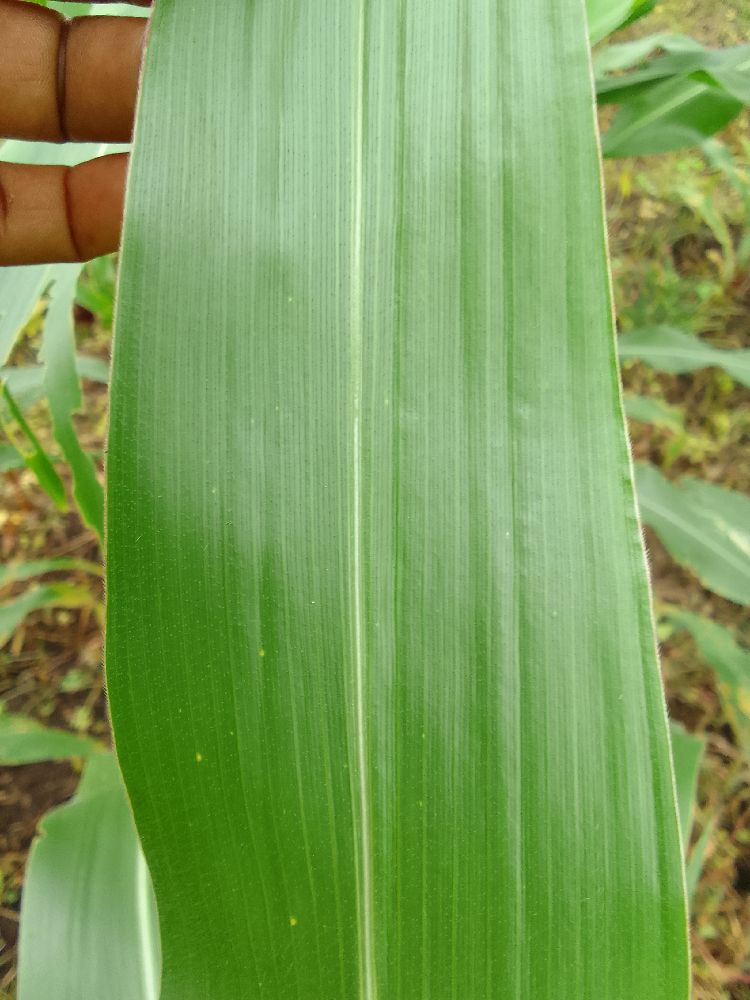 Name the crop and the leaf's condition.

maize, healthy
